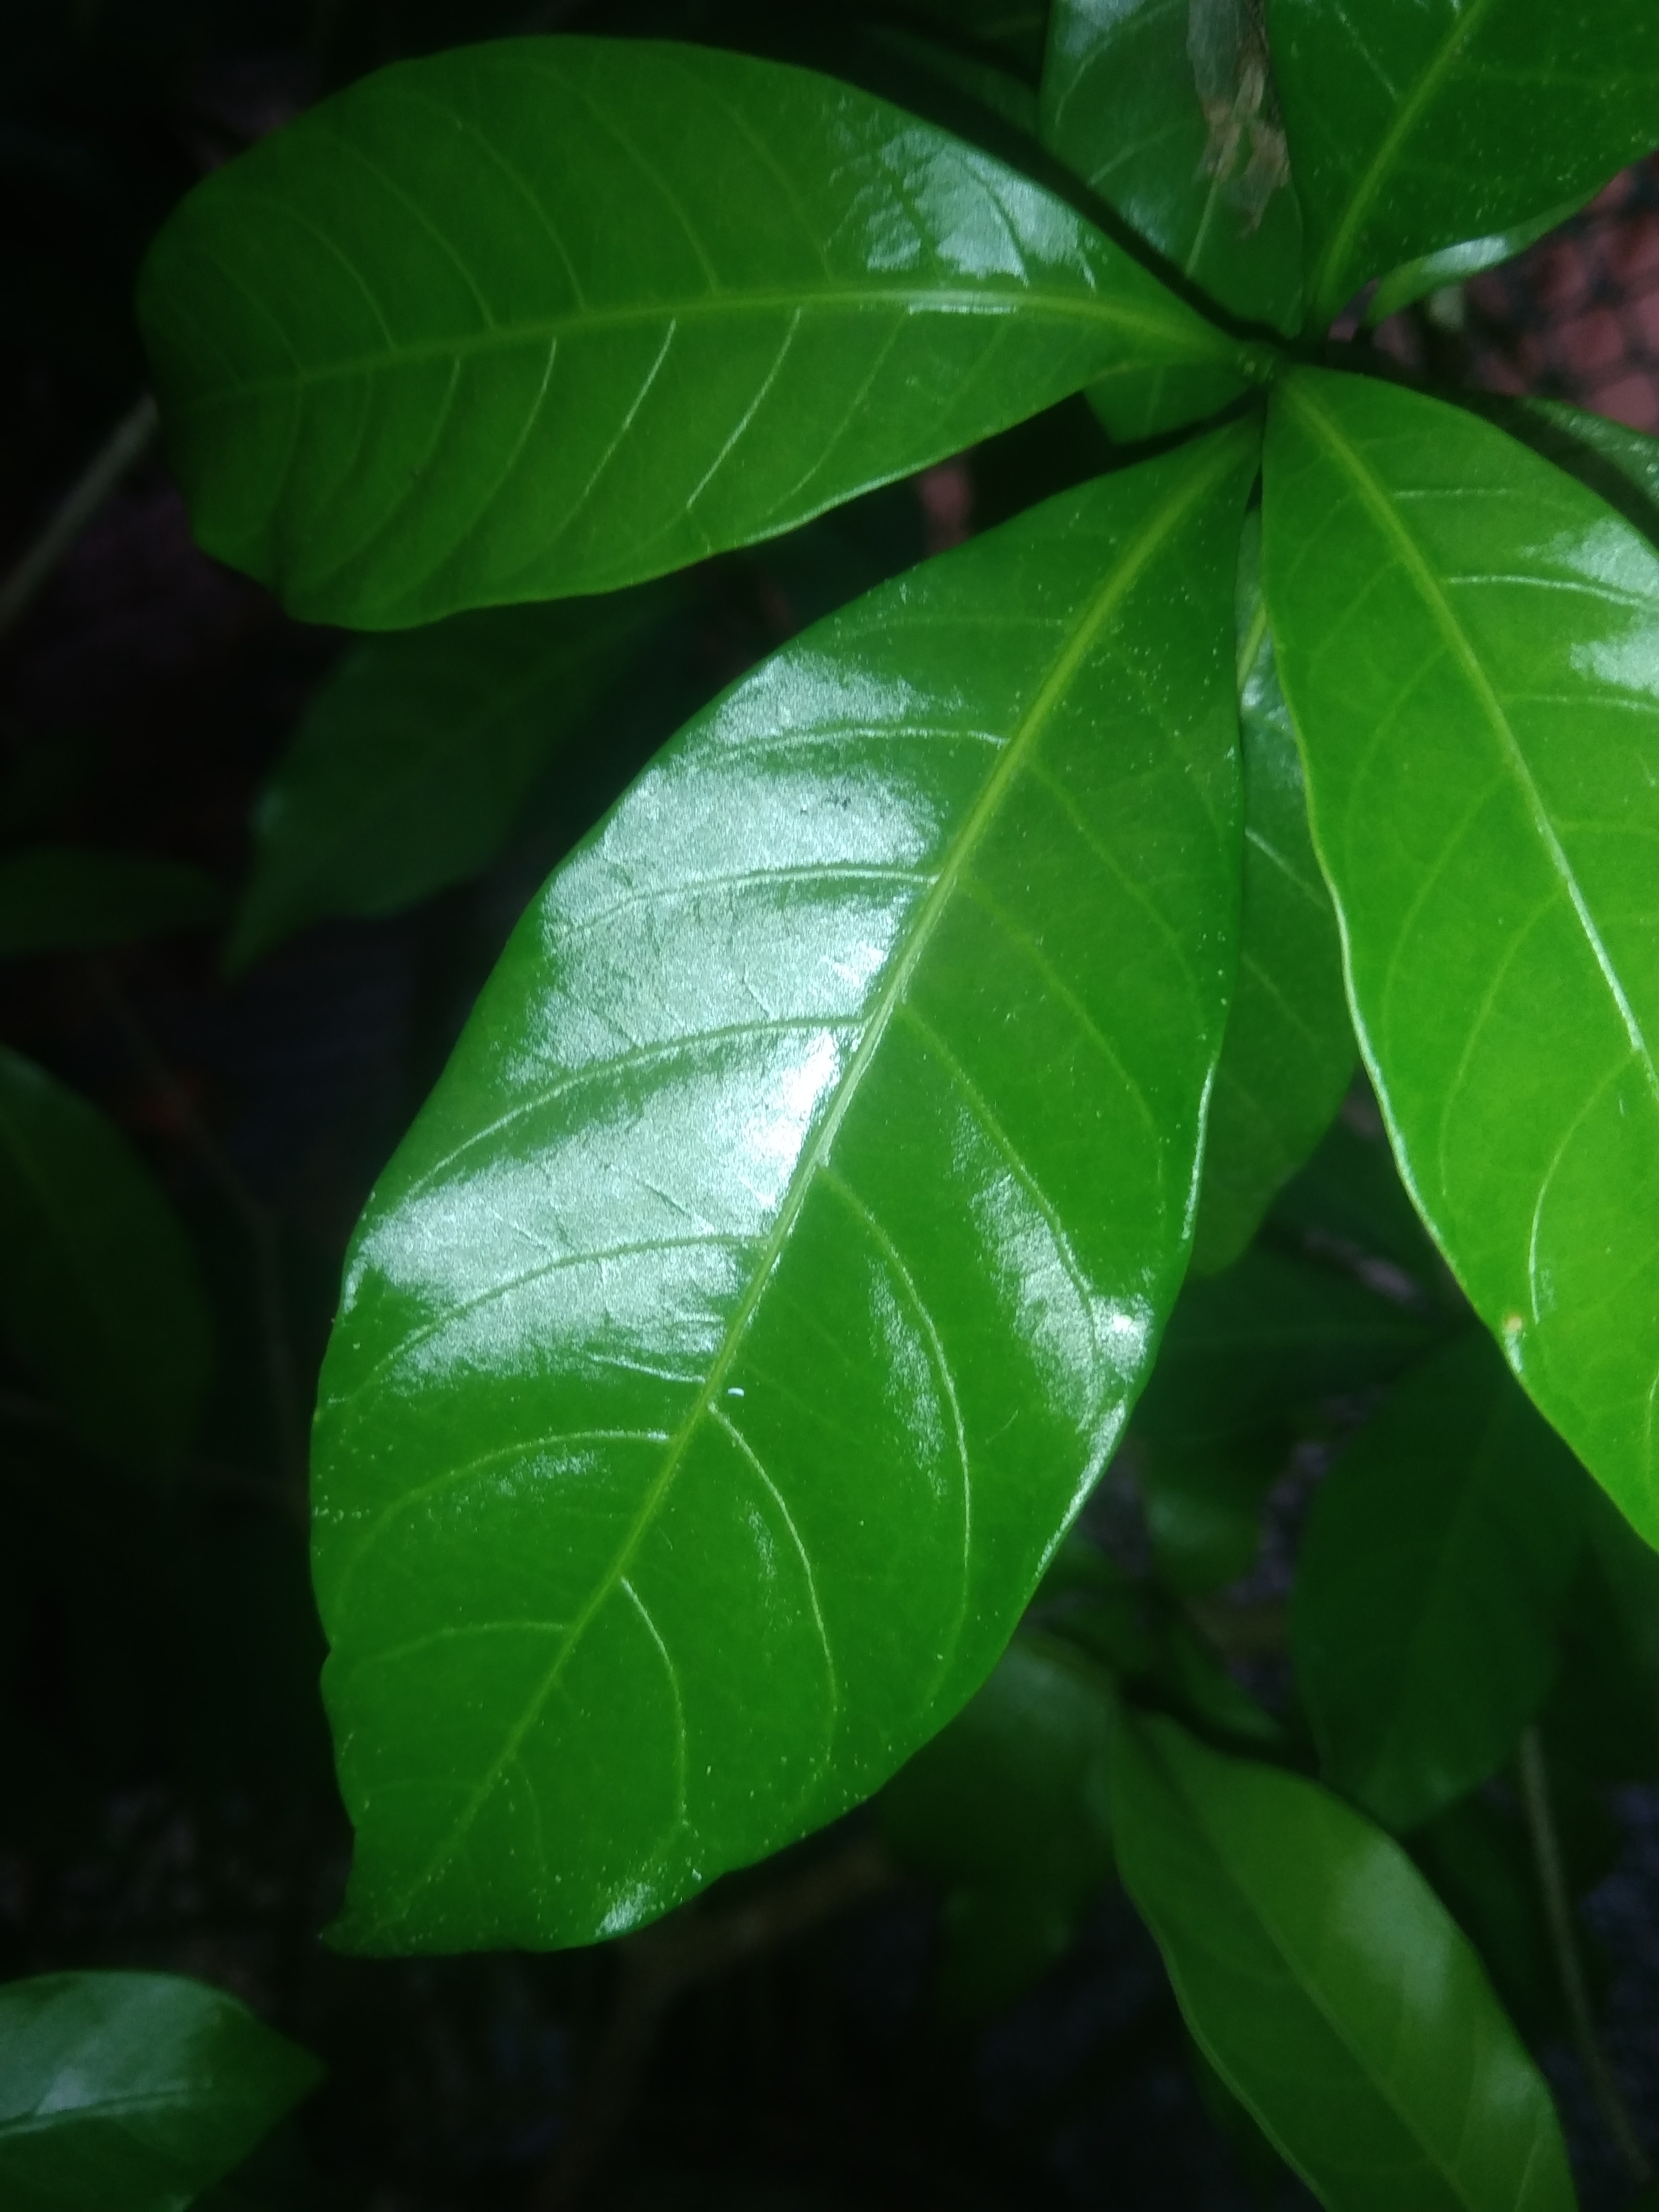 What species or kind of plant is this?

togor
